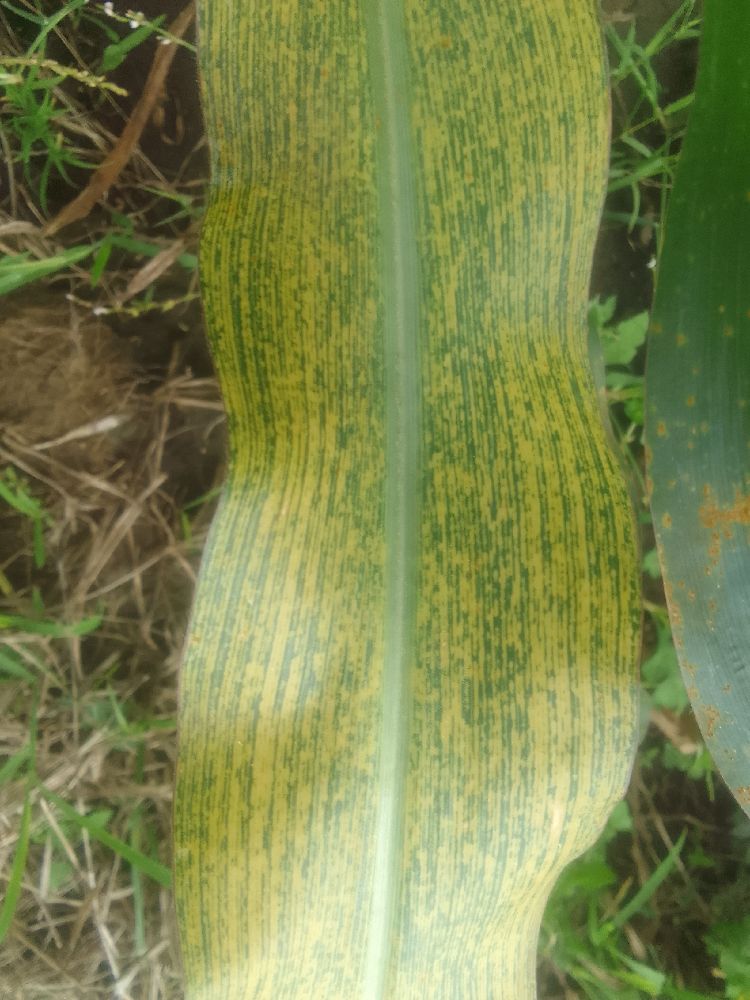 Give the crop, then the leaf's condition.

maize, maize streak virus
